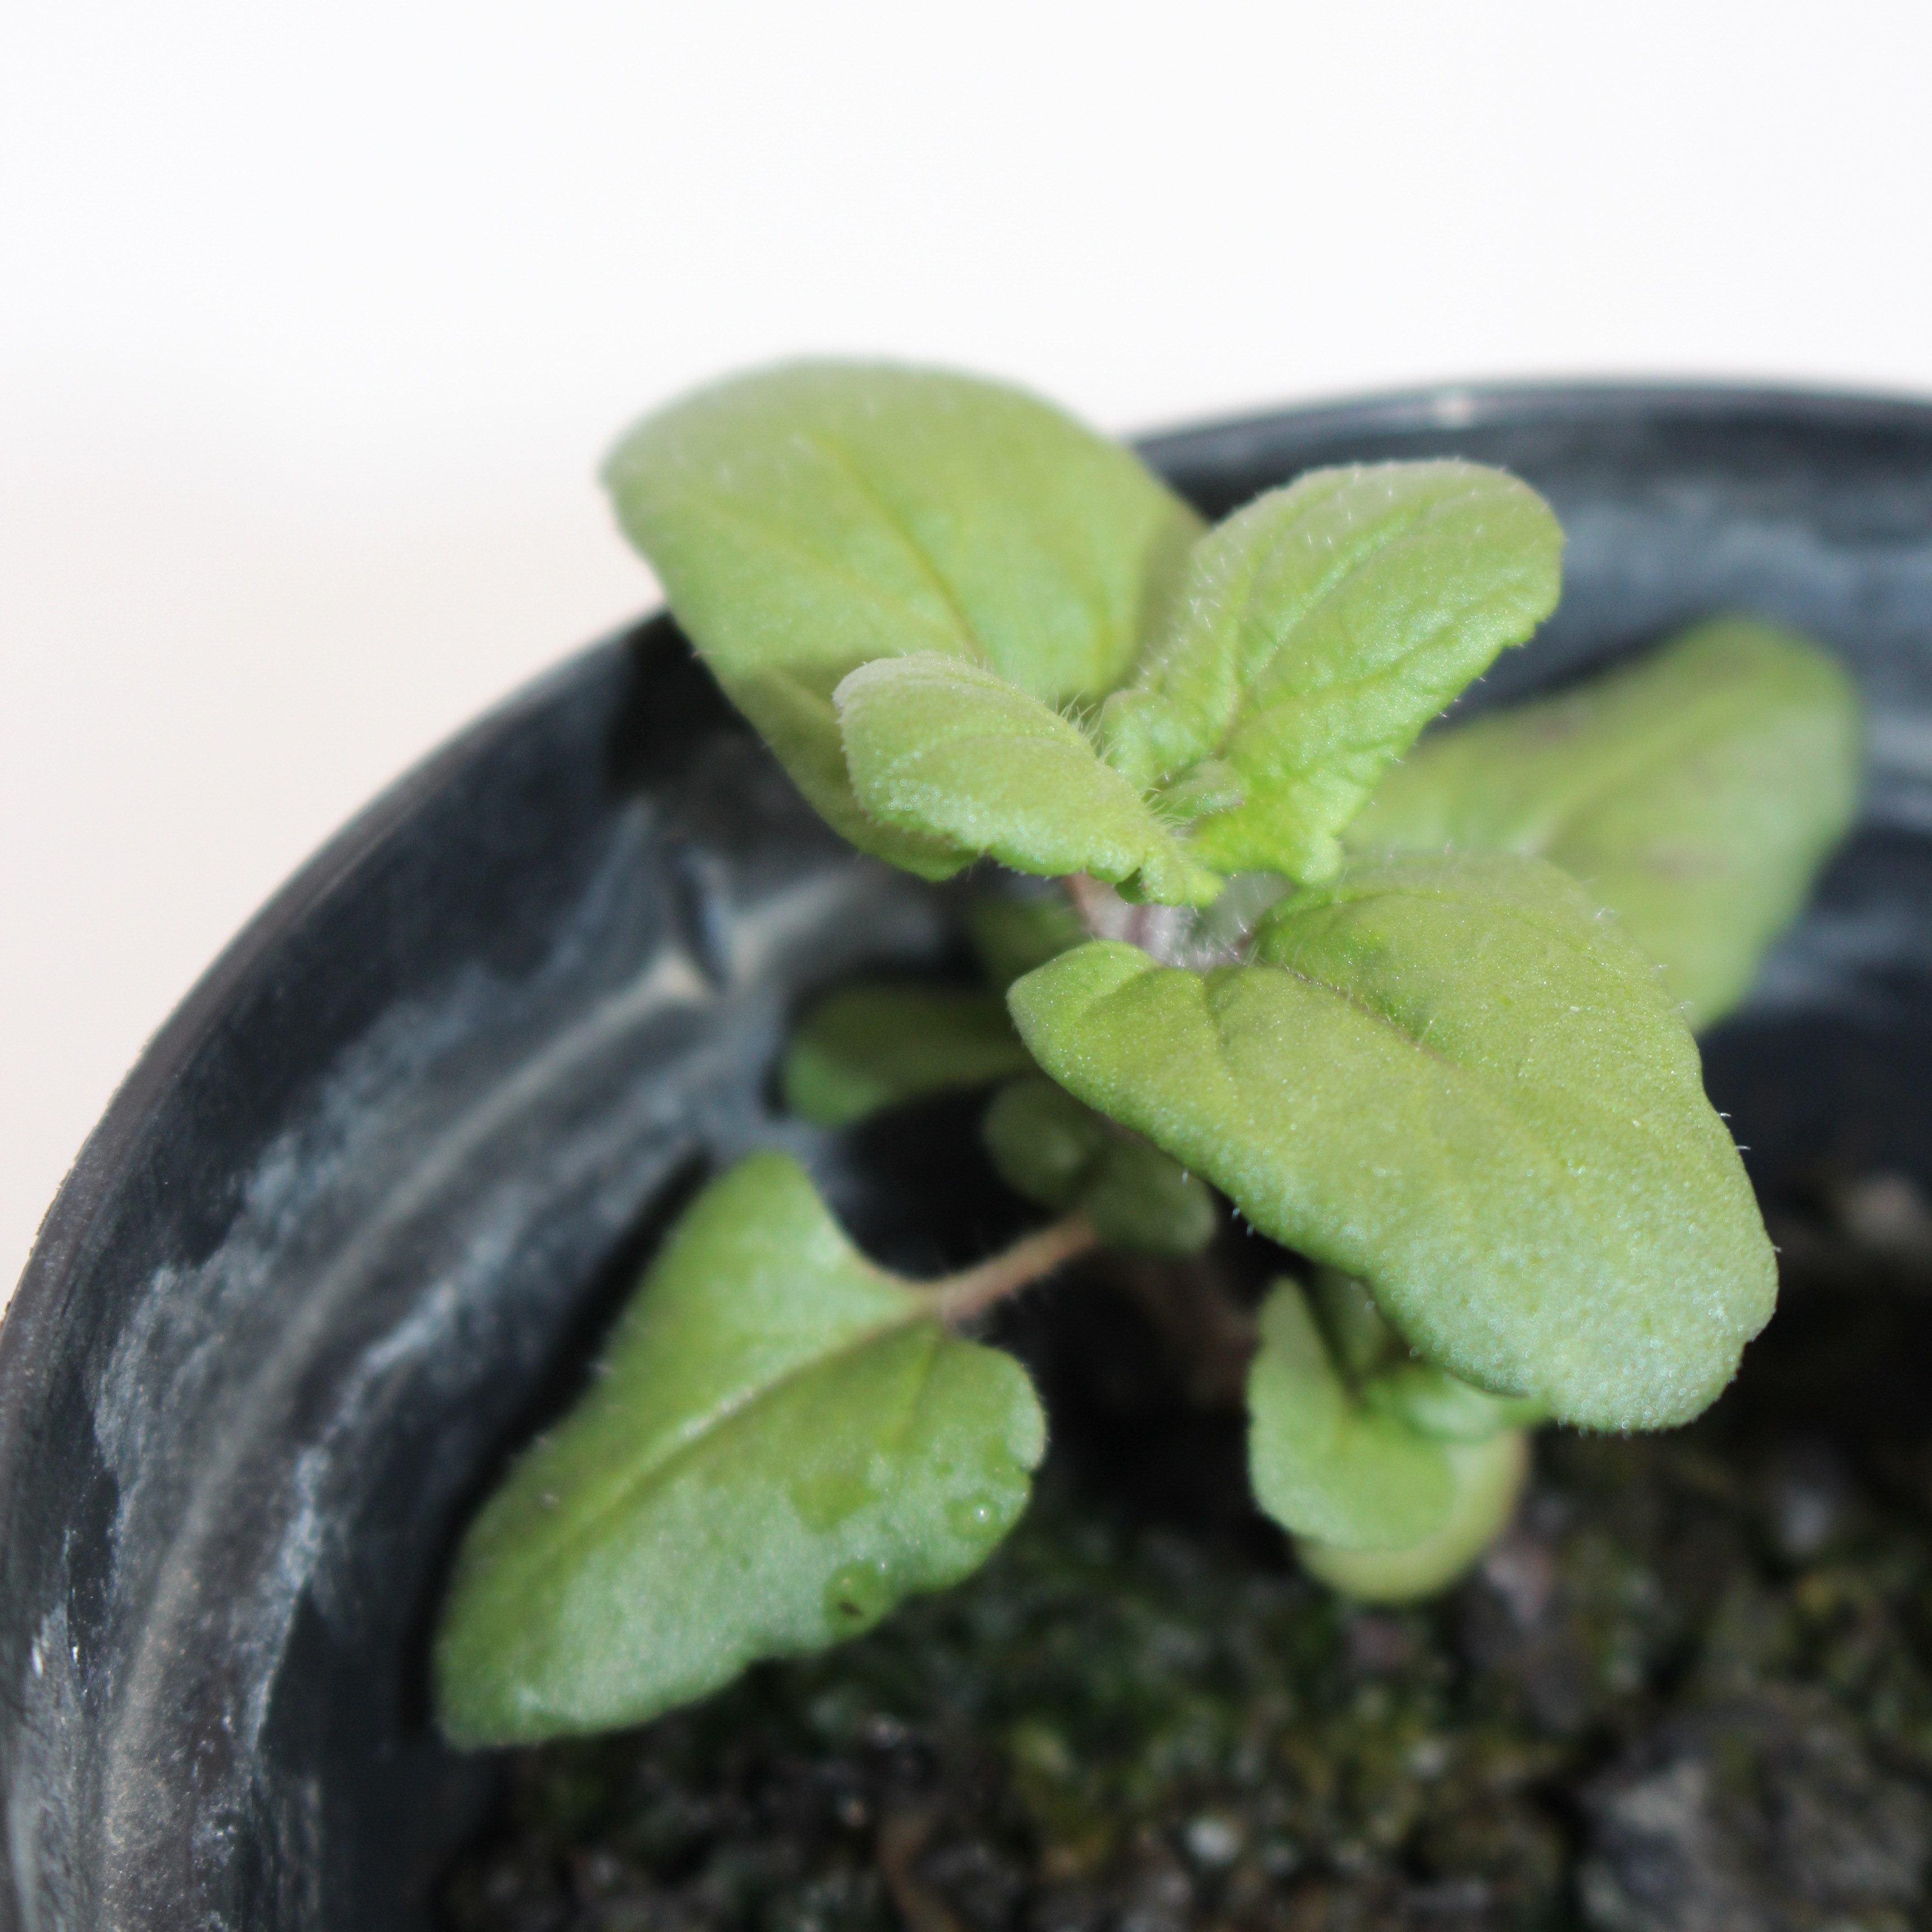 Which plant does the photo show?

Veronica persica
